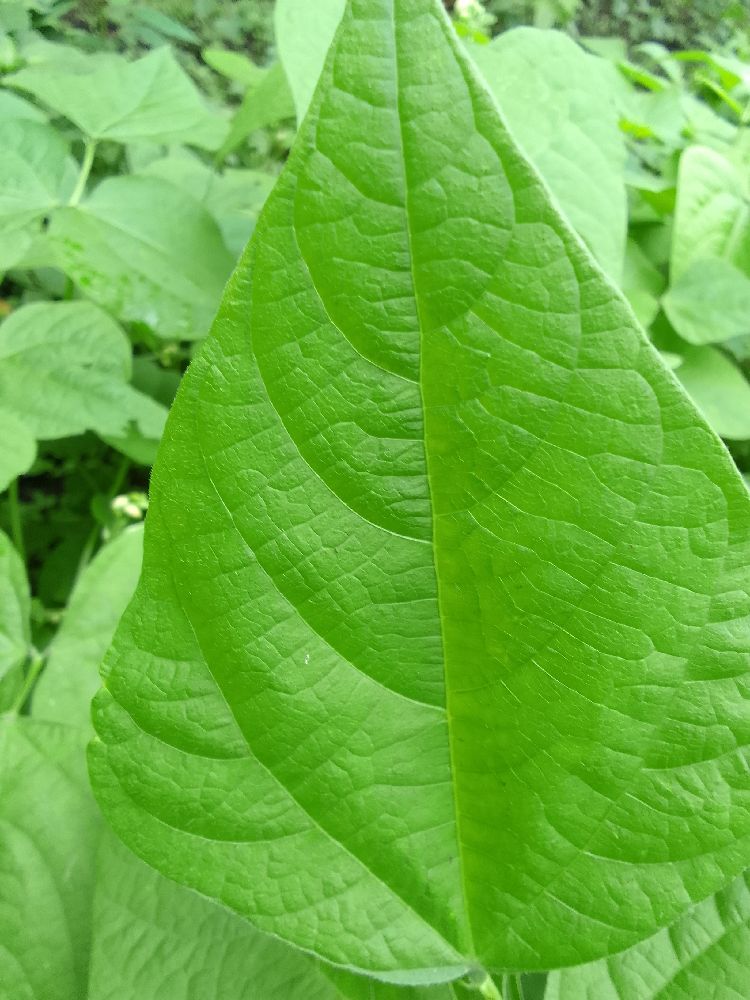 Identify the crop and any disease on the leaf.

common bean, healthy
